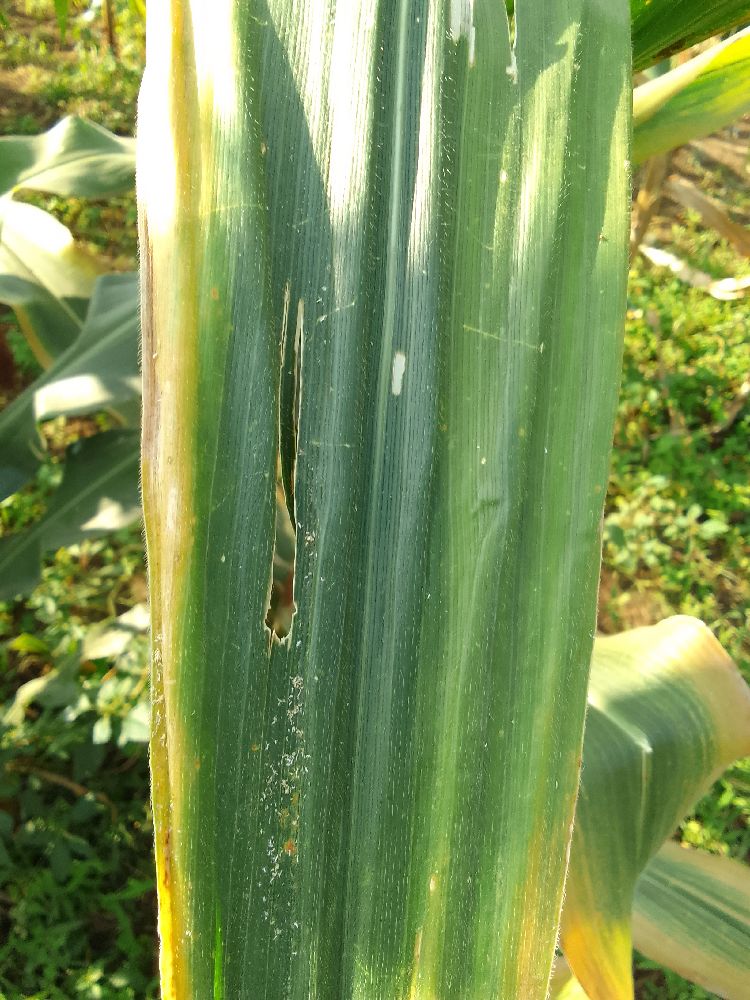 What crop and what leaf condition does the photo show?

maize, maize lethal necrosis
